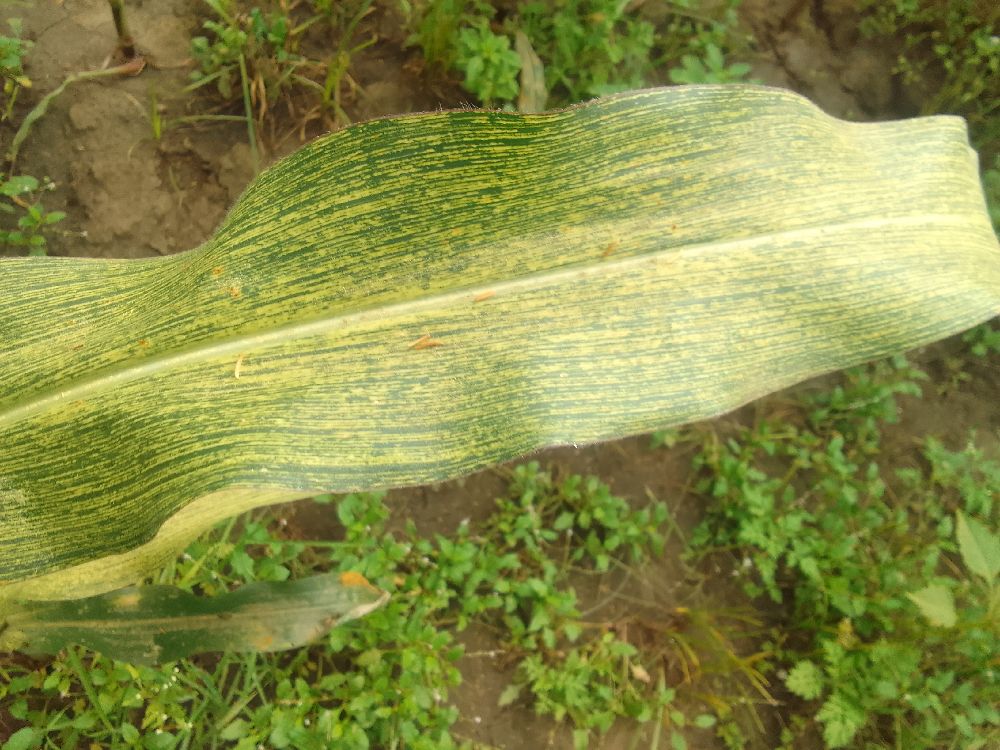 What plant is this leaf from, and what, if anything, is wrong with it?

maize, maize streak virus
